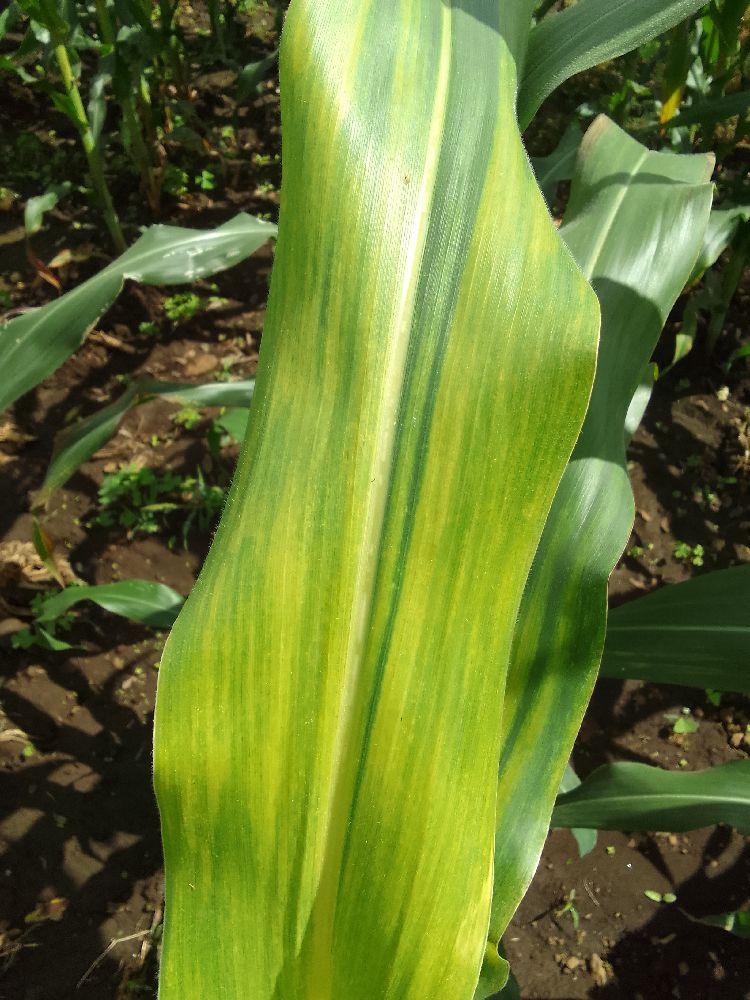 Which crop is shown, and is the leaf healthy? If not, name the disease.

maize, maize lethal necrosis
